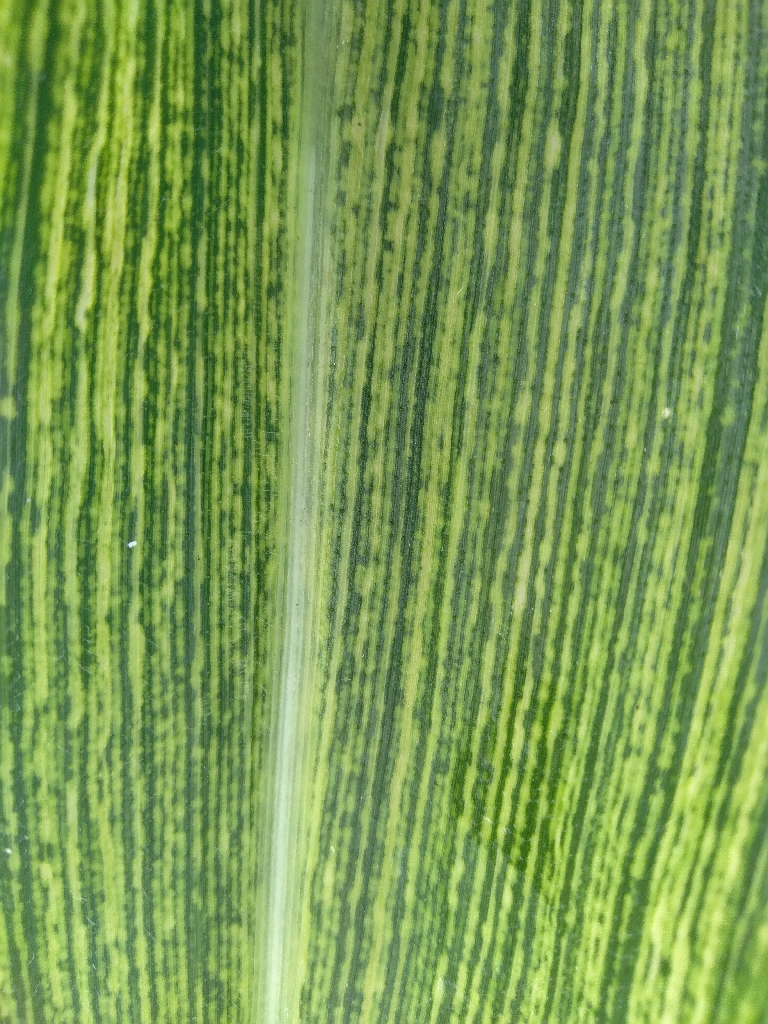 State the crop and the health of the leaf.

maize, maize streak virus
